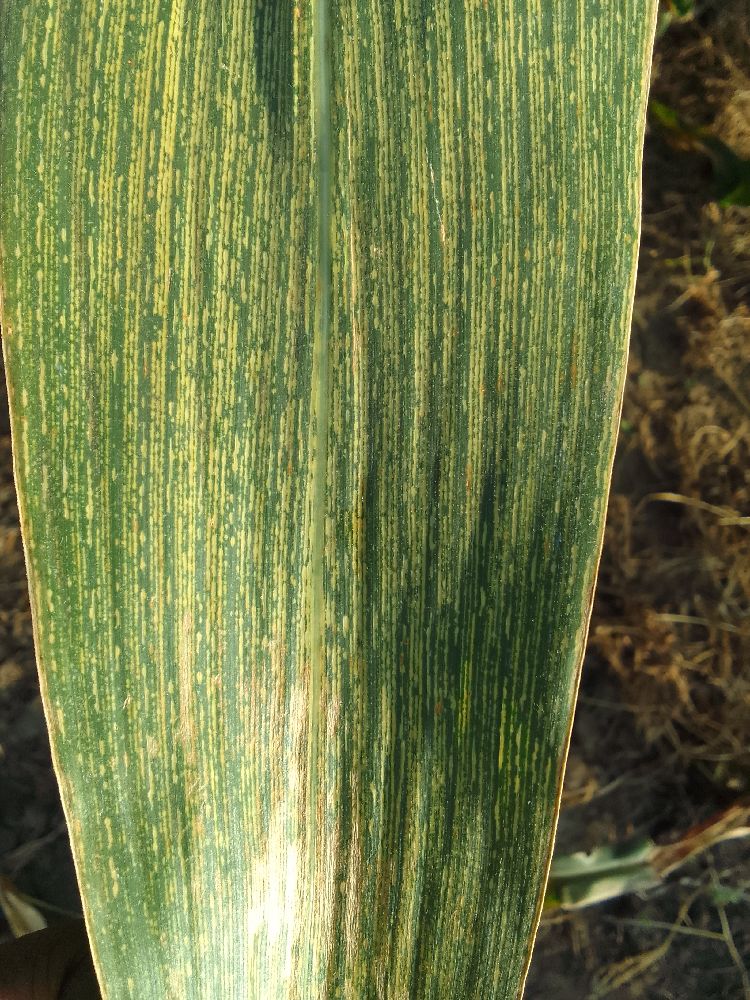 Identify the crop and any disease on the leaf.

maize, maize streak virus
